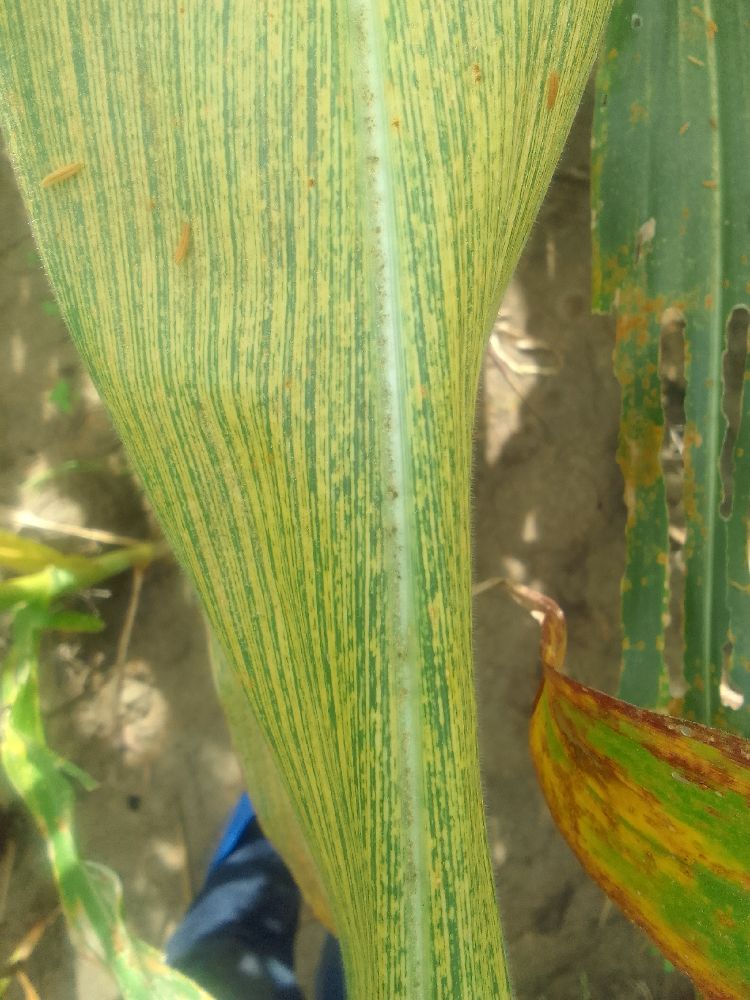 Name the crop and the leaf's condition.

maize, maize streak virus
